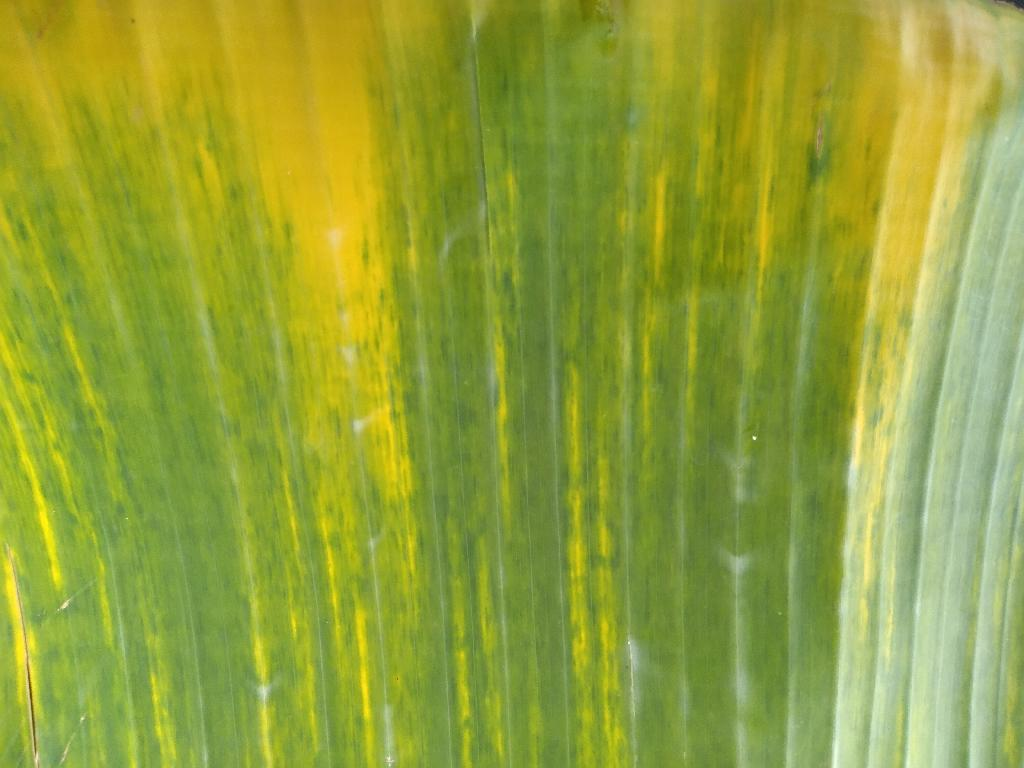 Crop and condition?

banana, fusarium wilt race 1
